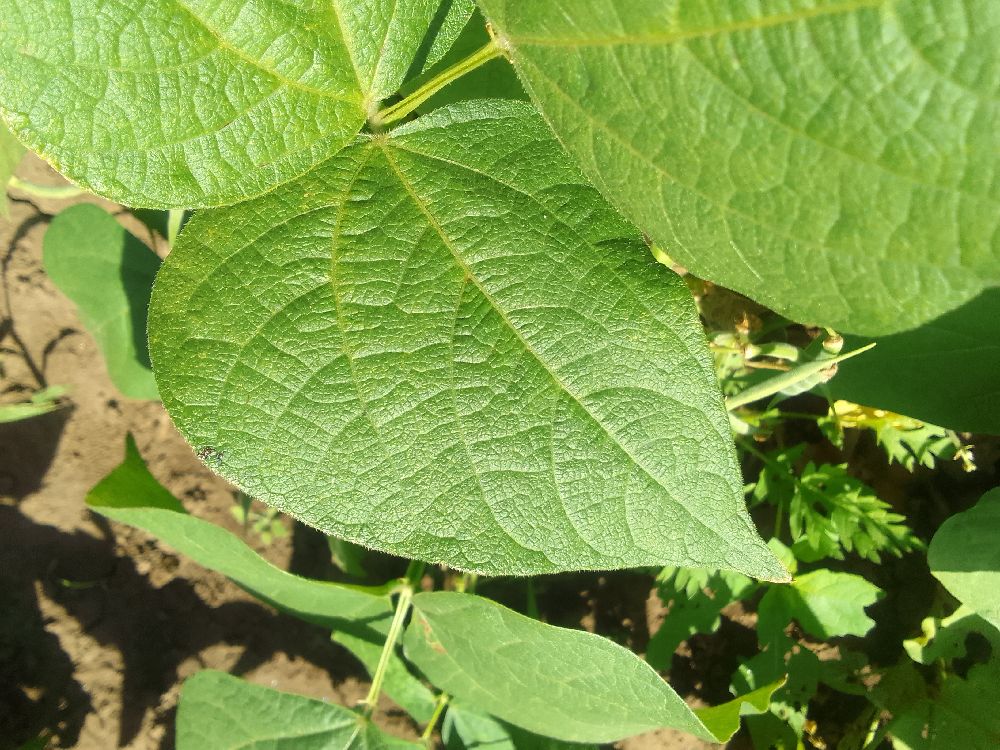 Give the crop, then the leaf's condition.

common bean, healthy
